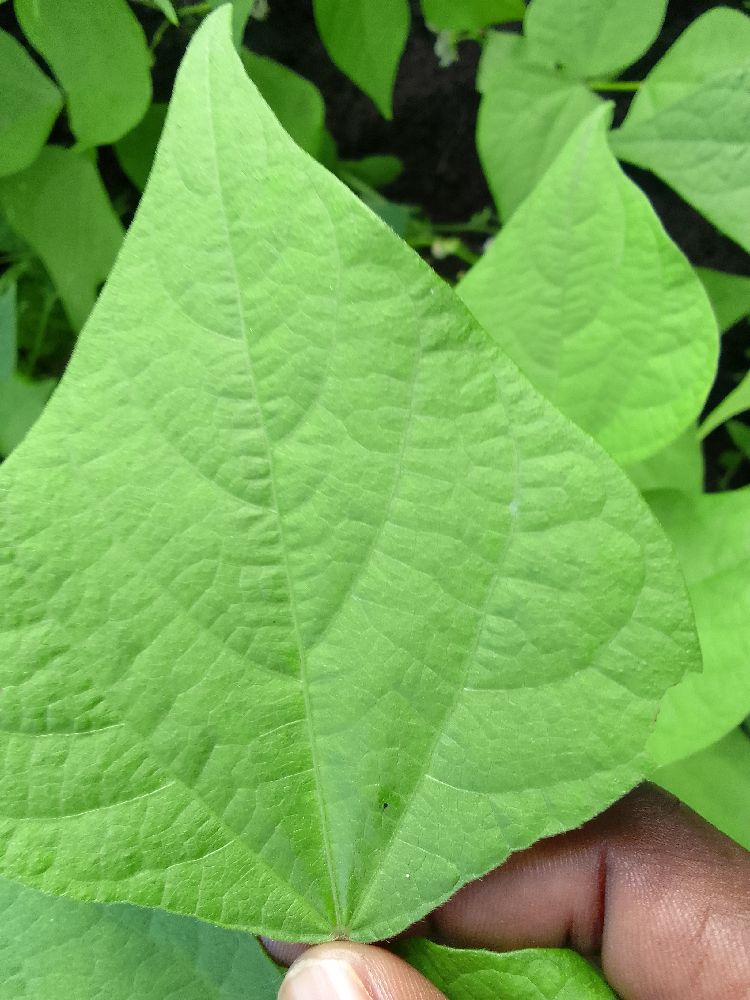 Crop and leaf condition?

common bean, healthy
